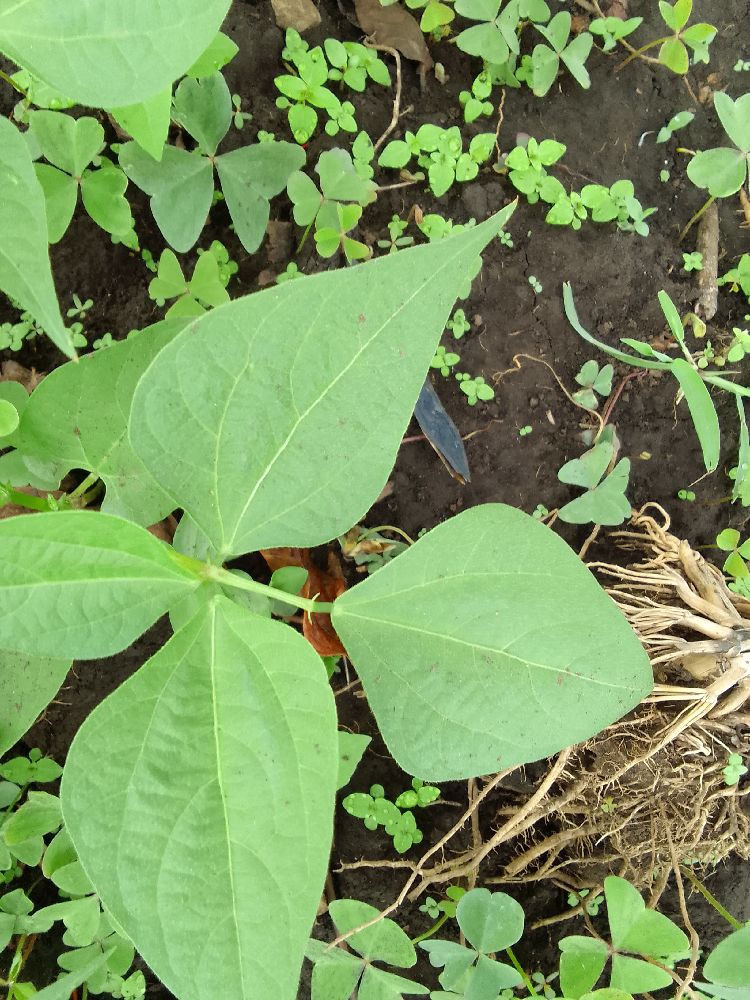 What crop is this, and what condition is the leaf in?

common bean, healthy
